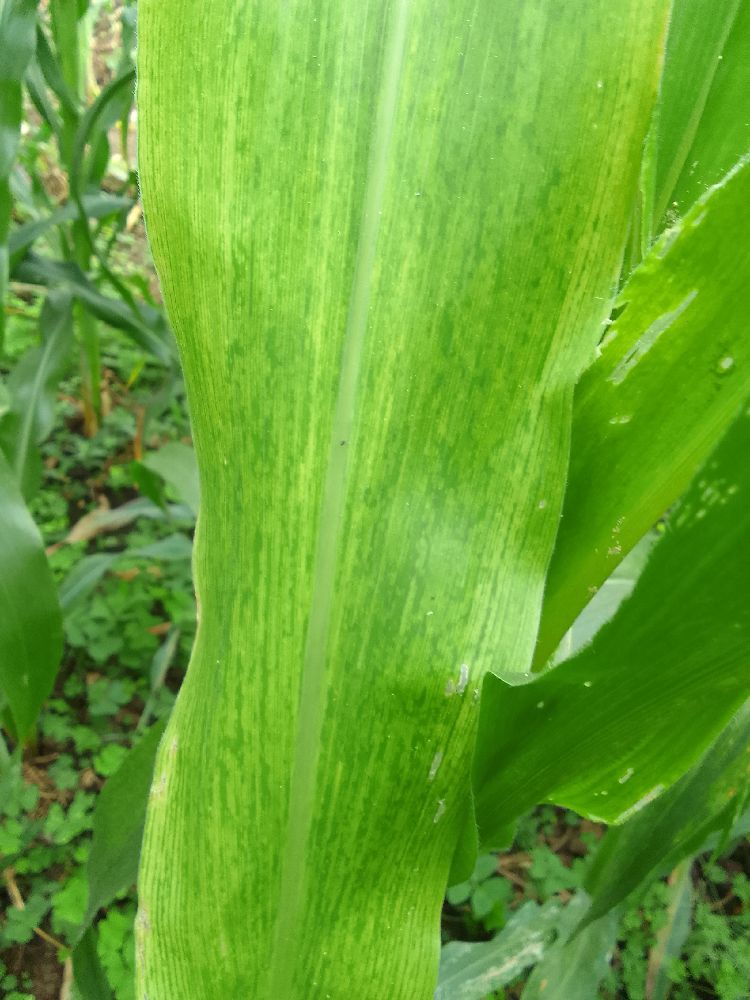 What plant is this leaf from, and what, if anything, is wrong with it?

maize, maize lethal necrosis
